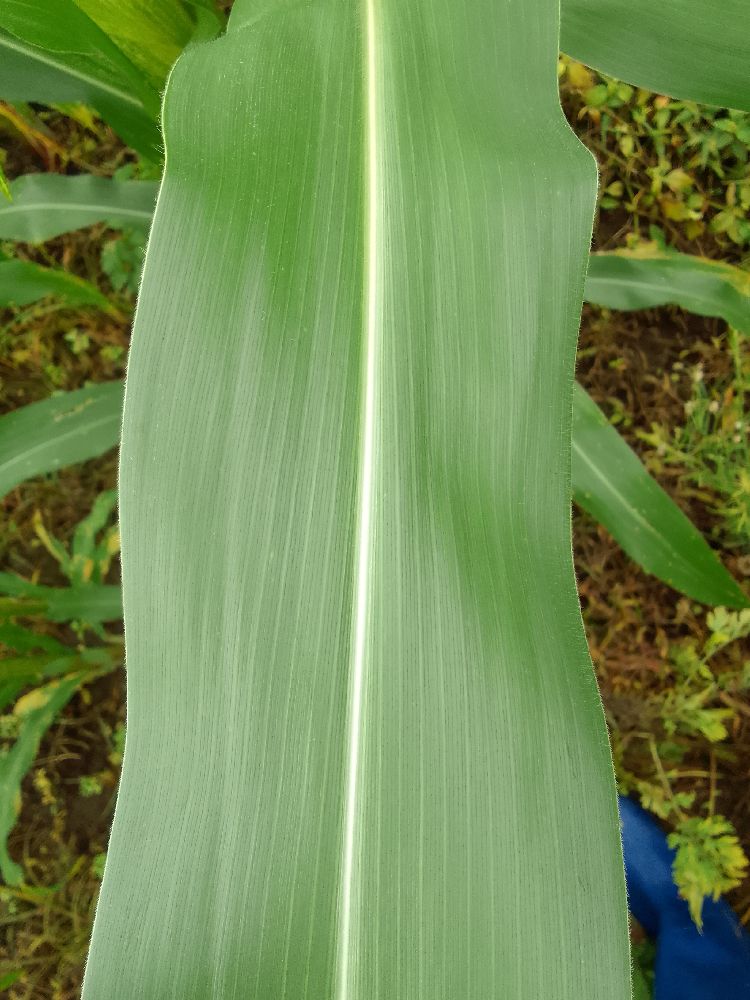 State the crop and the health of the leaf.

maize, healthy
